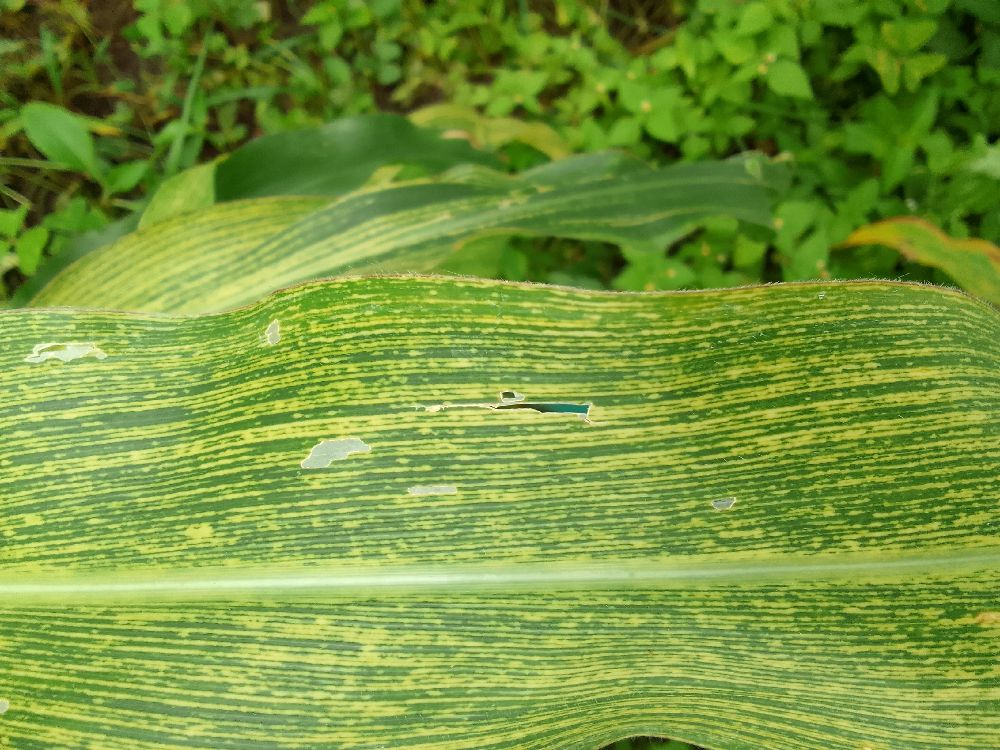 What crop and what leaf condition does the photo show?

maize, maize streak virus
